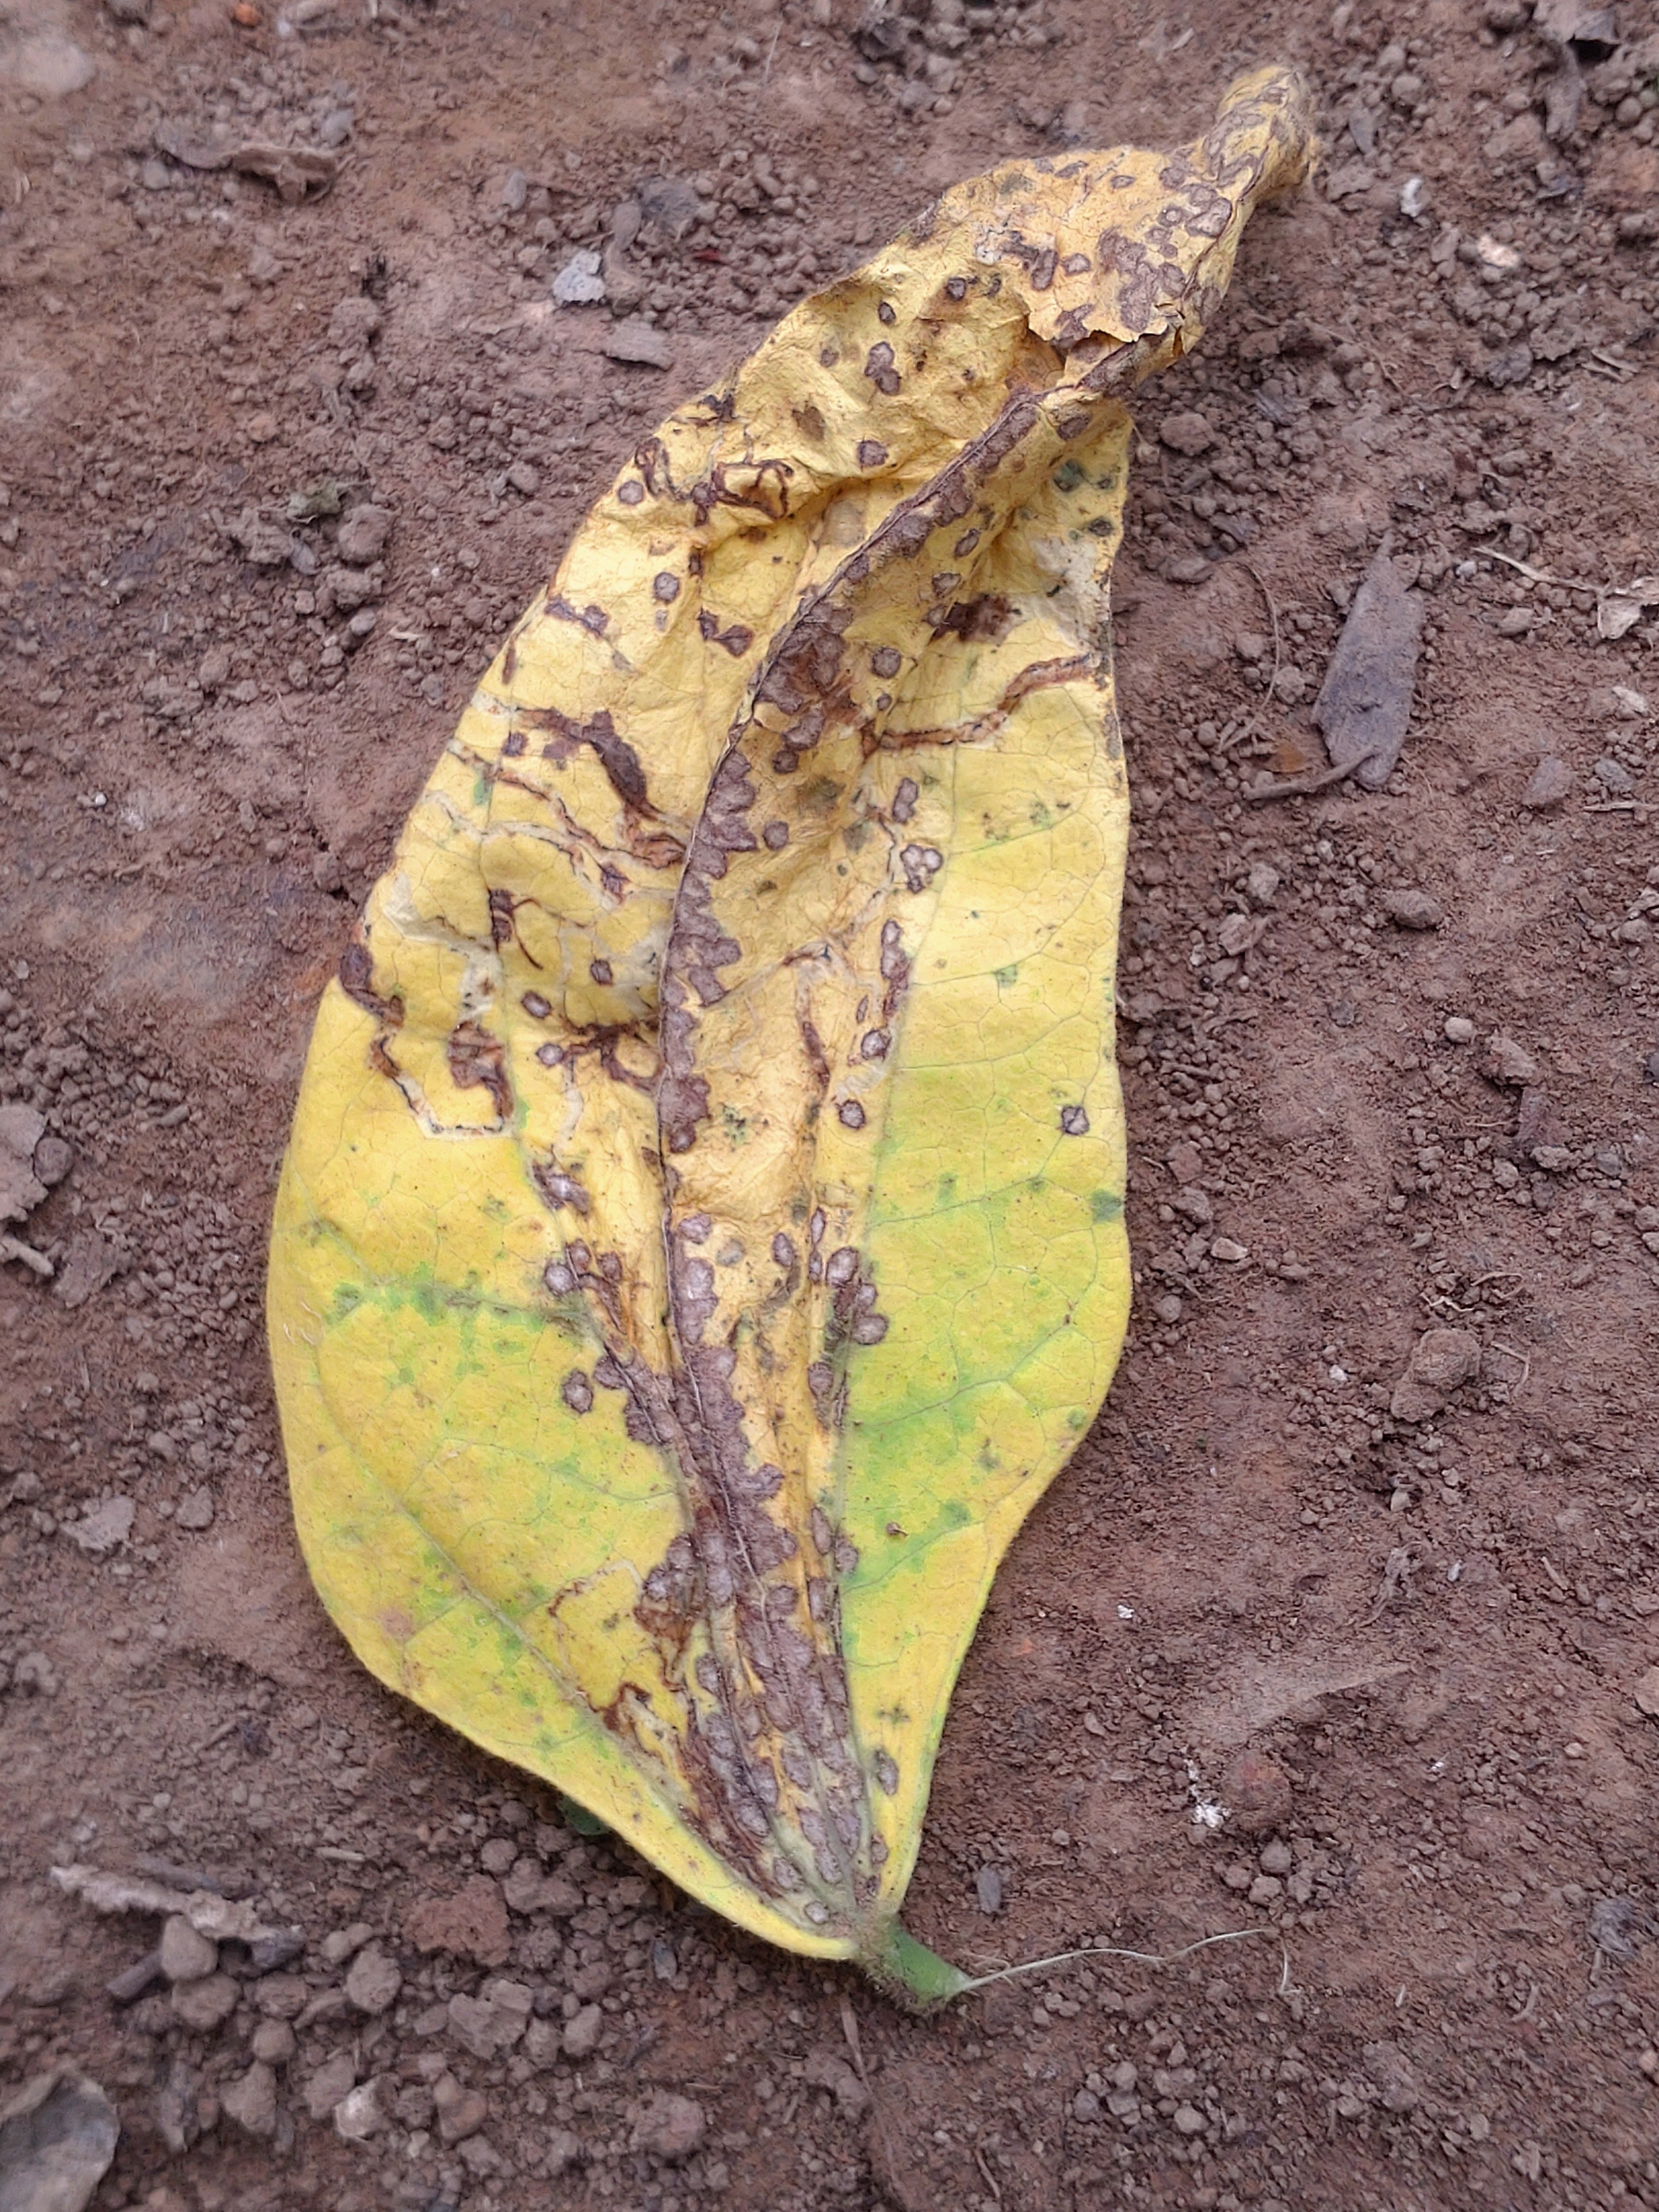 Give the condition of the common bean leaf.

anthracnose
